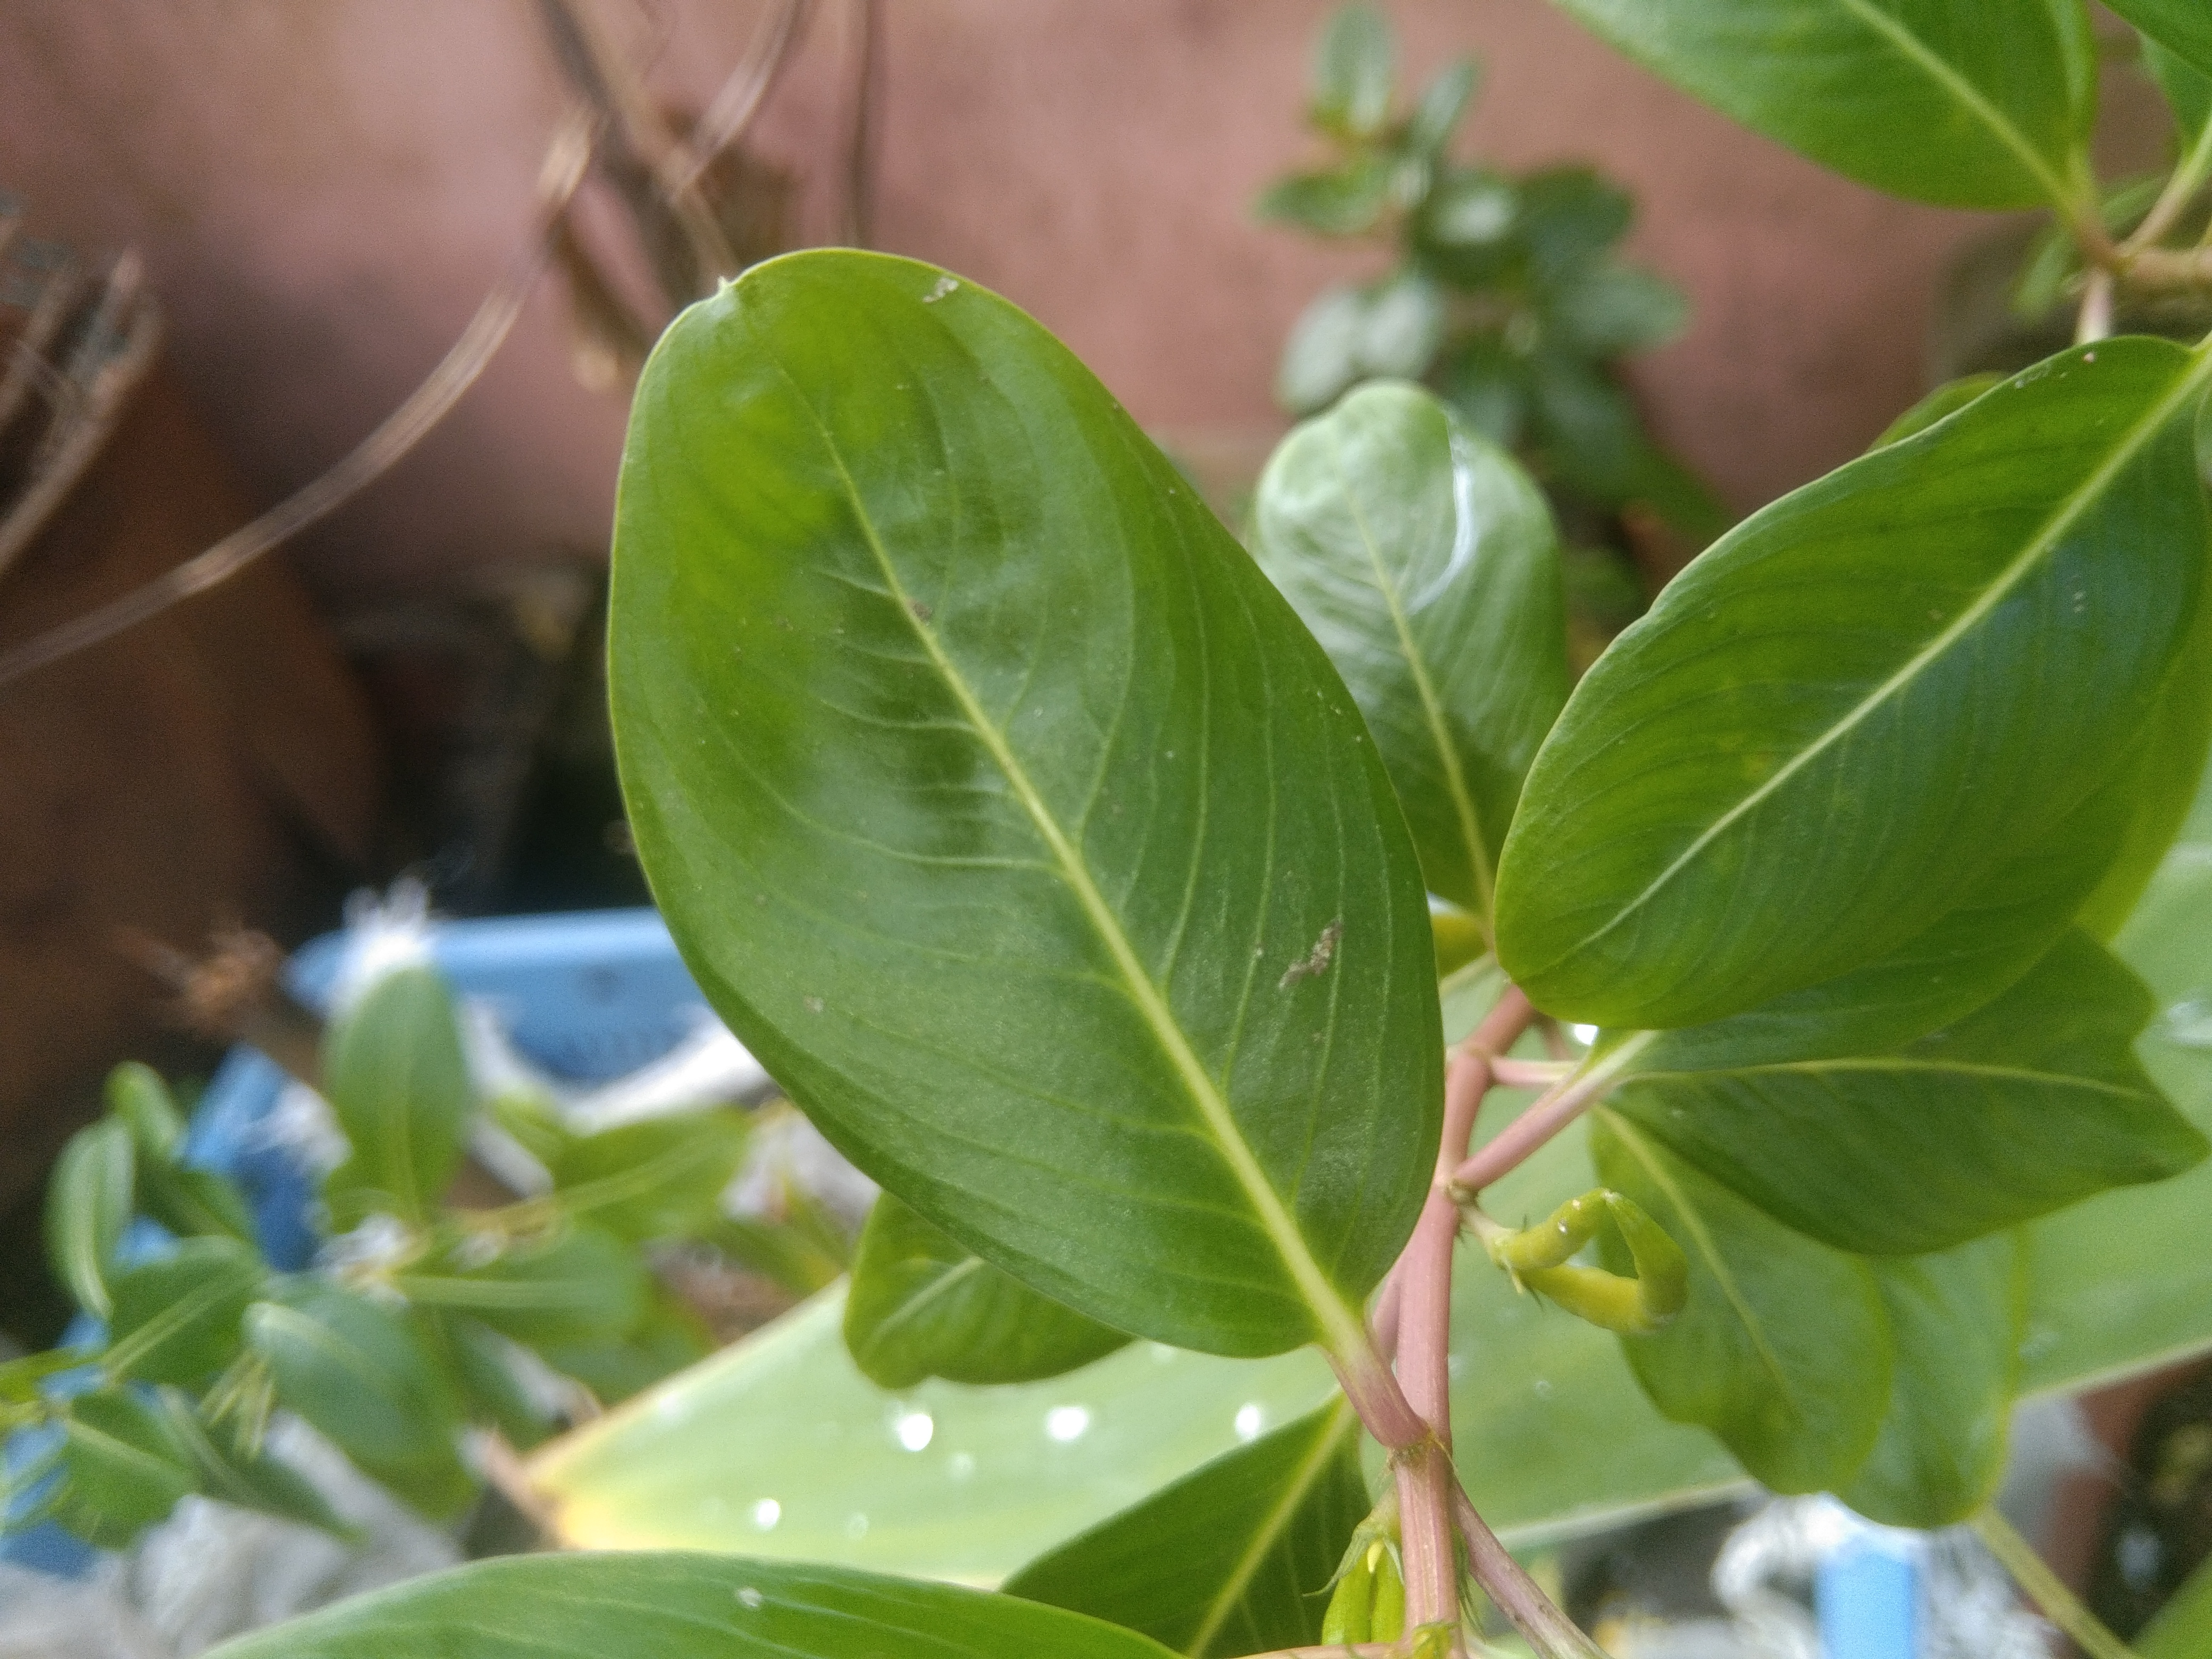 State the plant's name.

rose periwinkle
